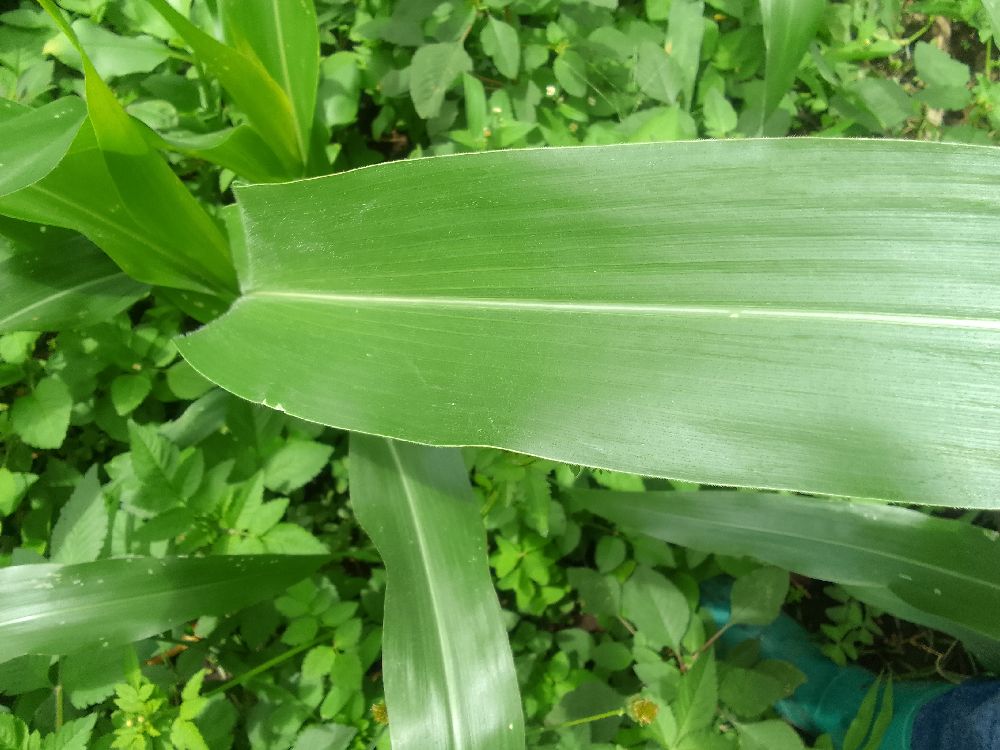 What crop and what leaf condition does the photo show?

maize, healthy
